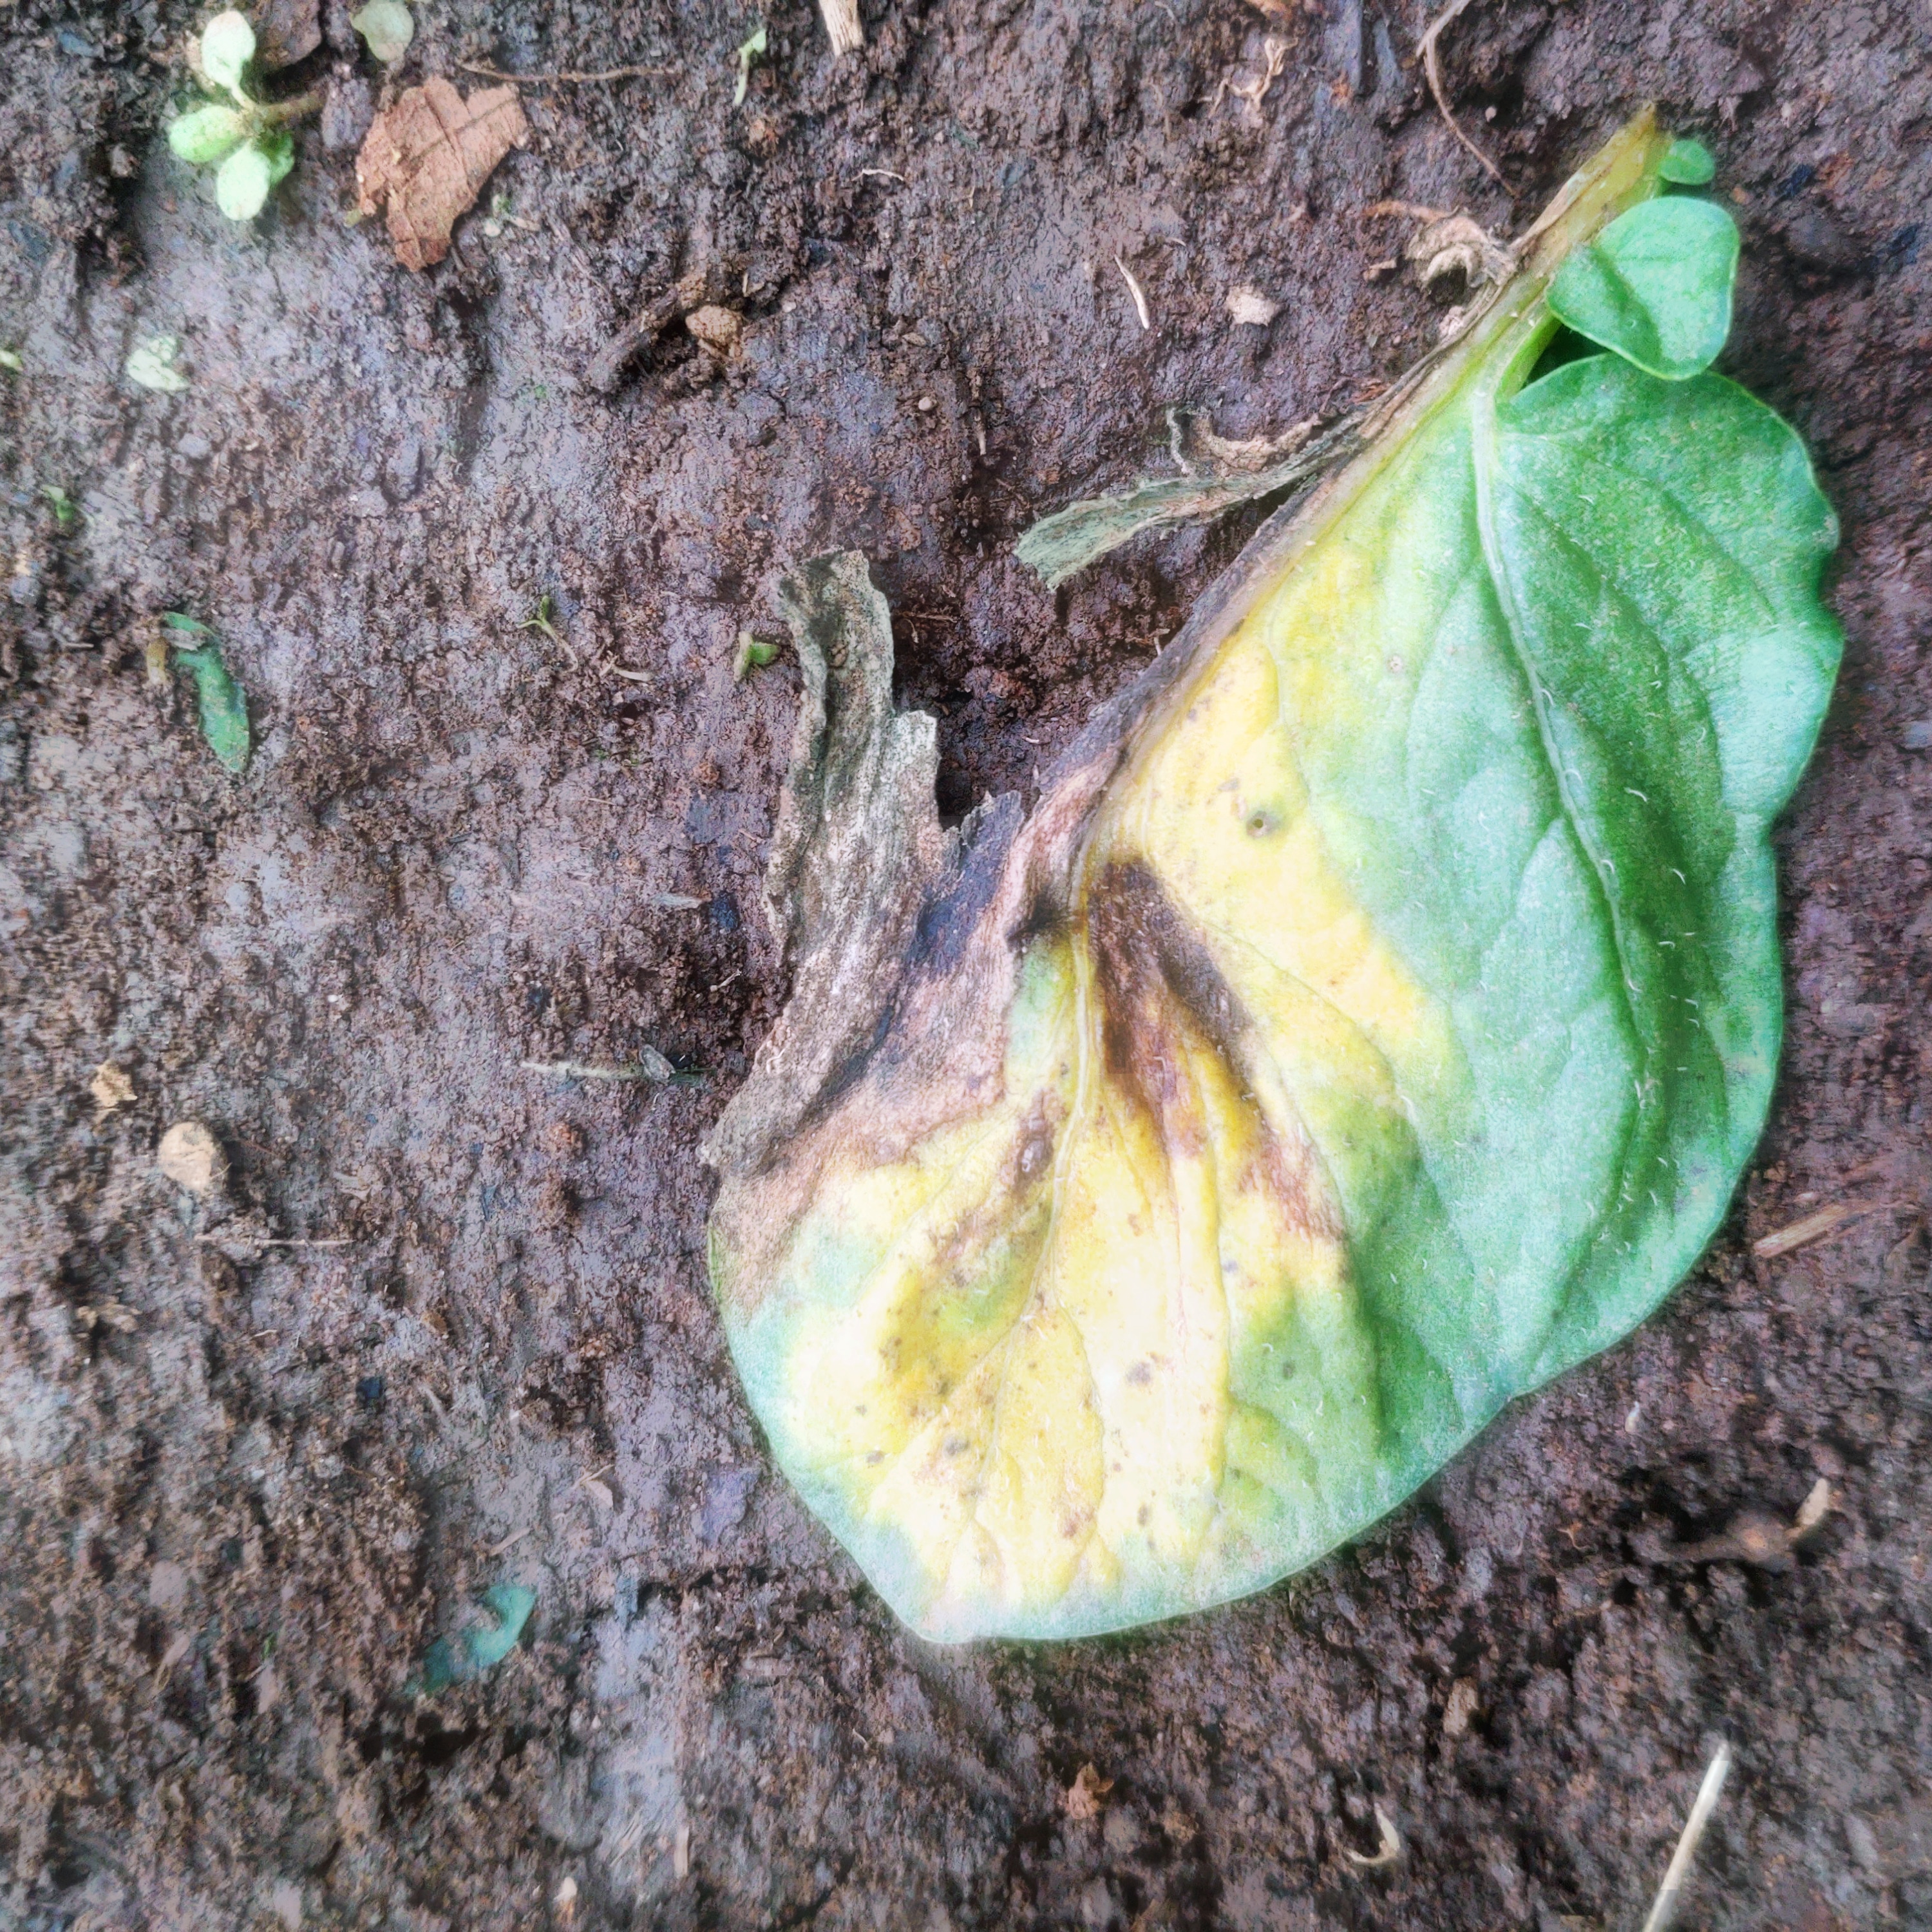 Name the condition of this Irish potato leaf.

late blight
